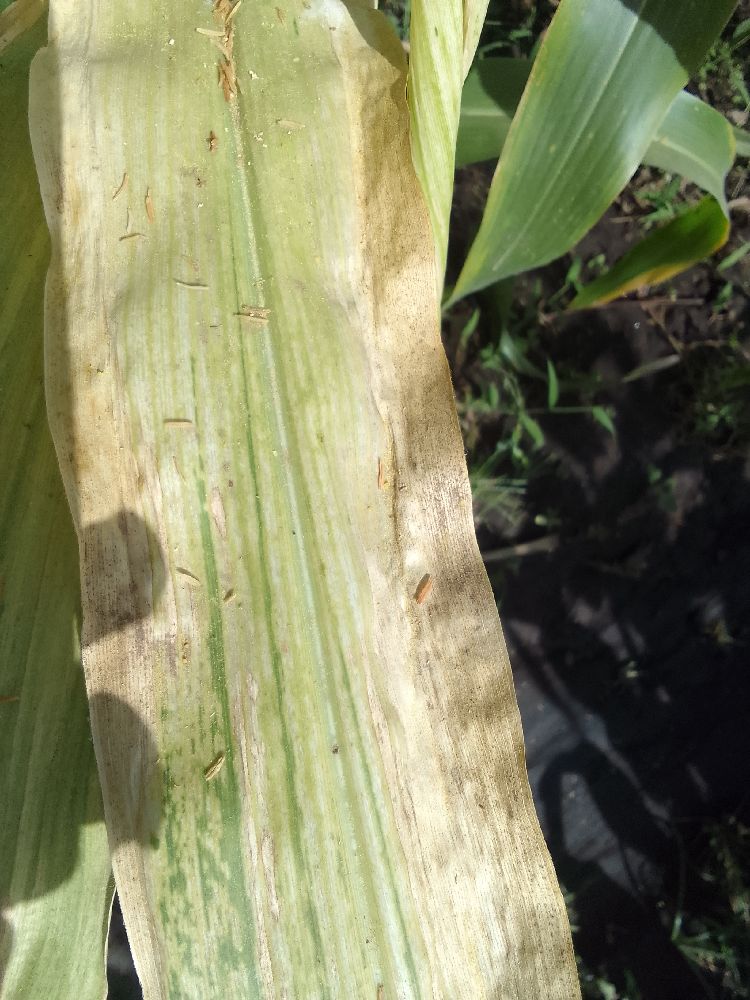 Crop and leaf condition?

maize, maize lethal necrosis
